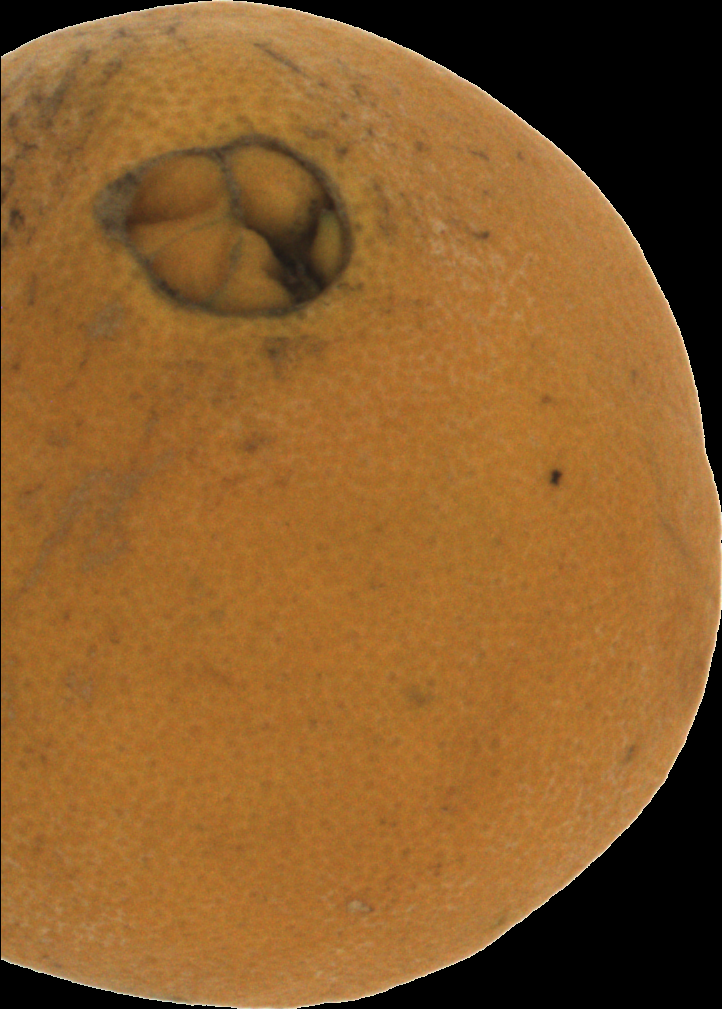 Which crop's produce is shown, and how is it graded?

orange, bad
